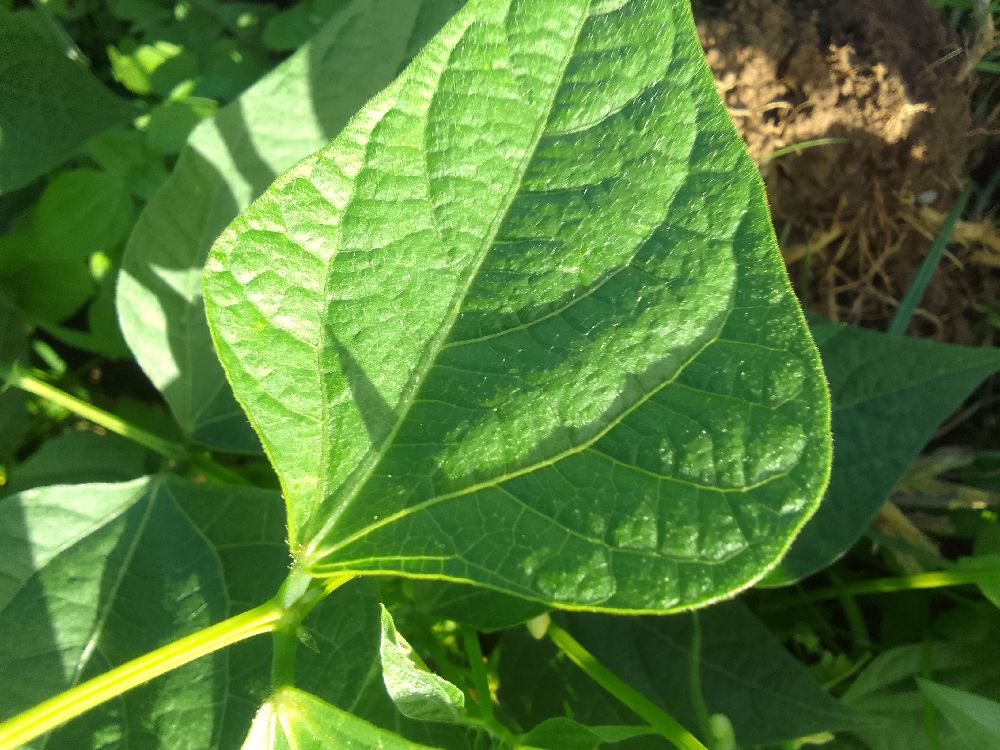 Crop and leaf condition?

common bean, healthy
